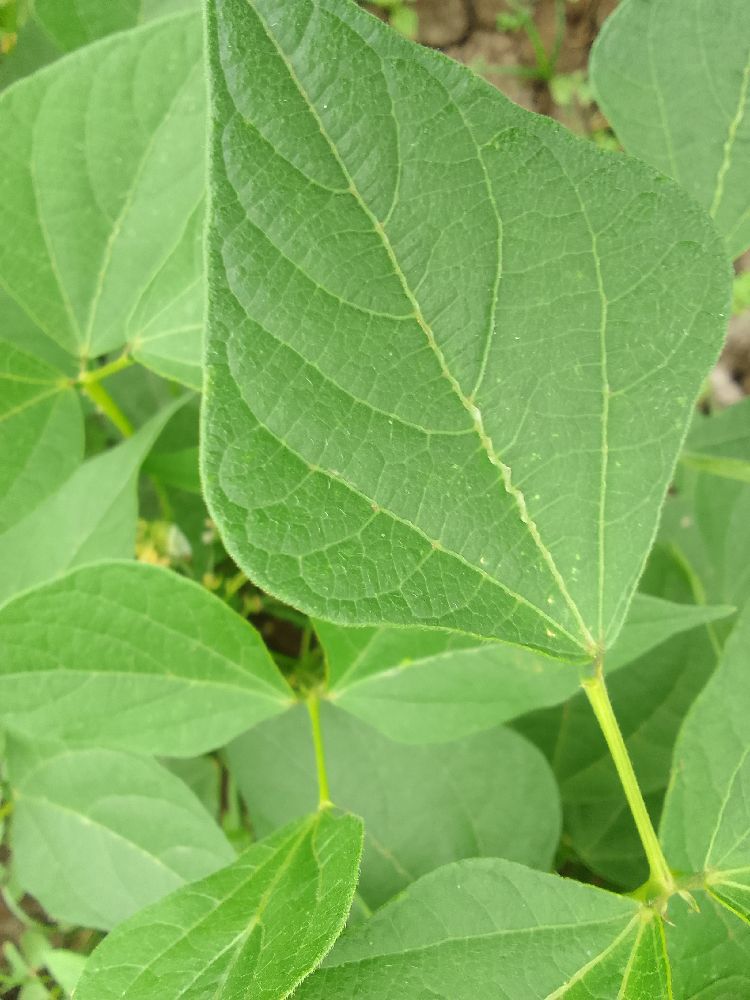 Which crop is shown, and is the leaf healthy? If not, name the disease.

common bean, healthy
